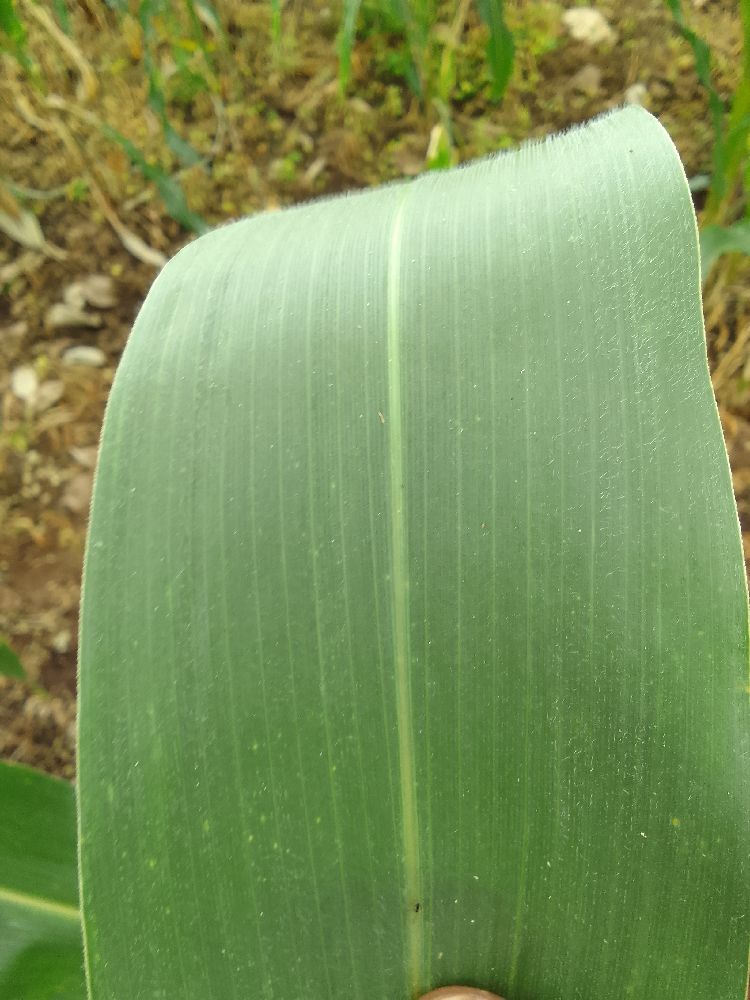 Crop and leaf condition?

maize, healthy
